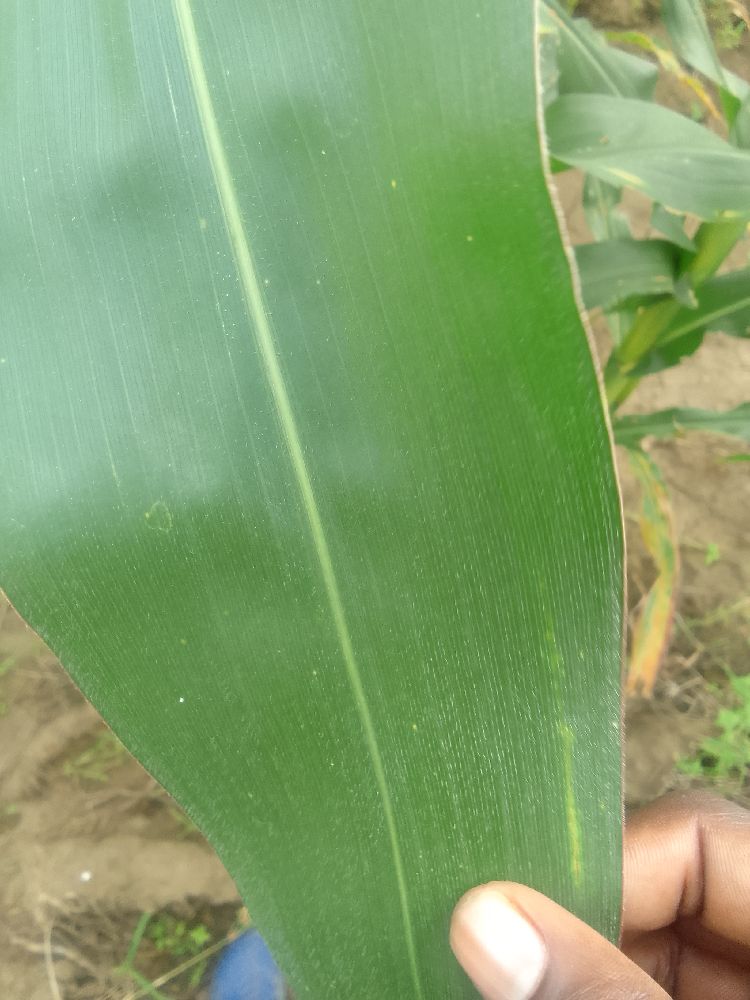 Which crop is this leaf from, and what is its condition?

maize, healthy
